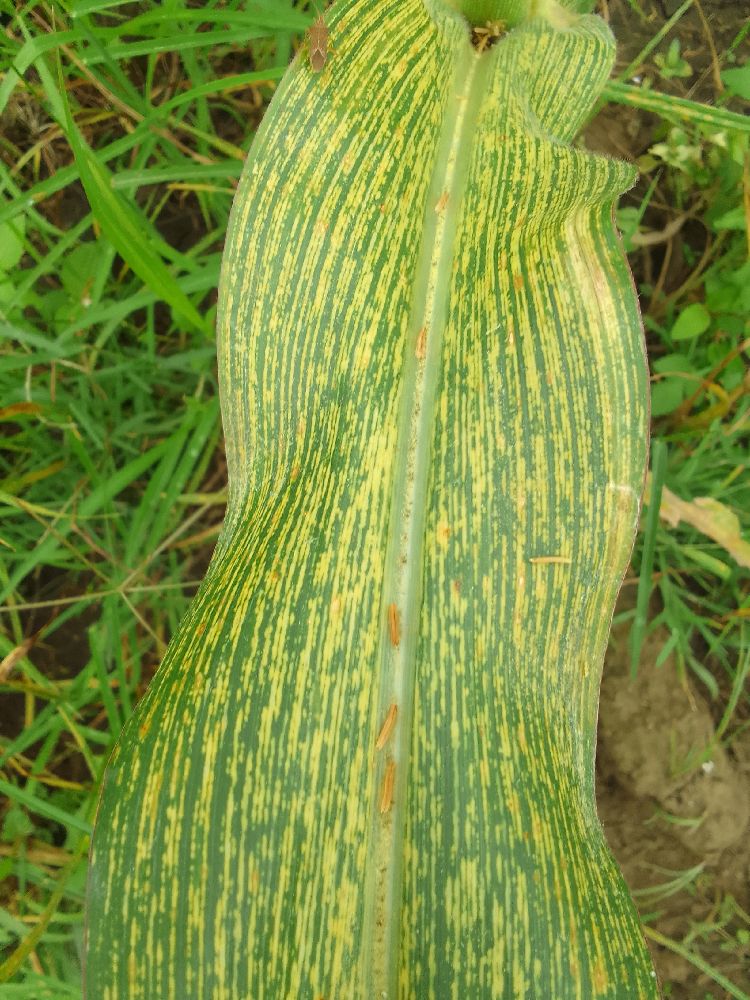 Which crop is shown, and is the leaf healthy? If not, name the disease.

maize, maize streak virus
